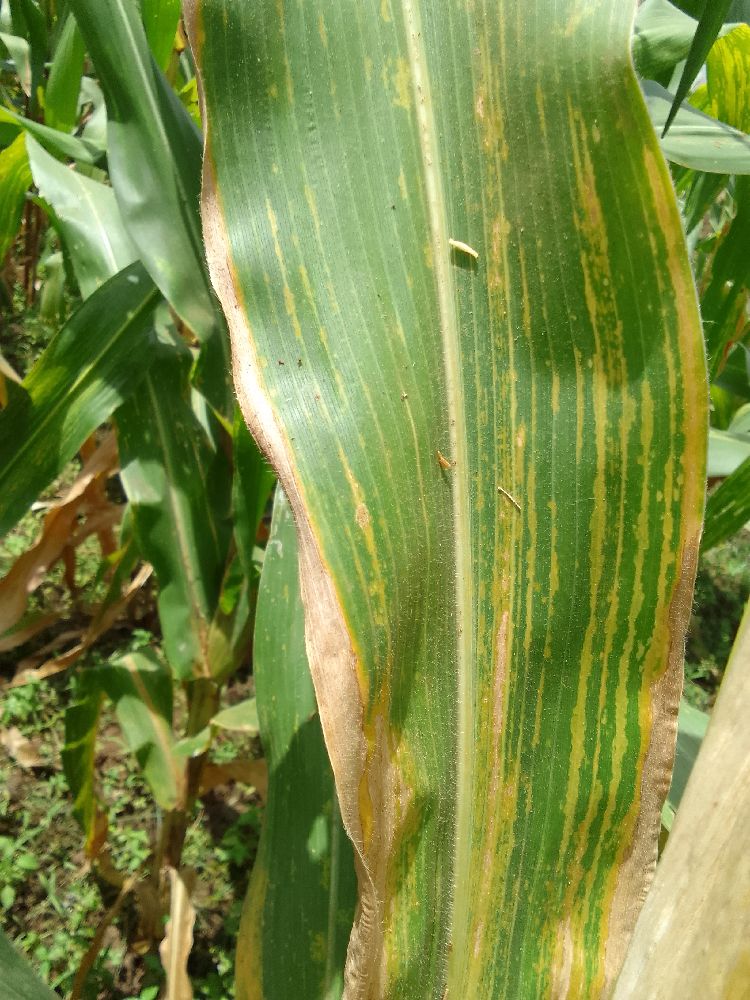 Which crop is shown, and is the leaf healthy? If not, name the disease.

maize, maize lethal necrosis
